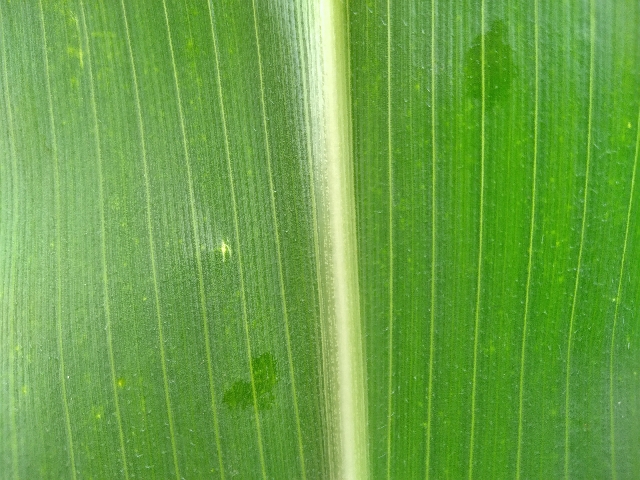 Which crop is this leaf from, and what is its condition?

maize, healthy
